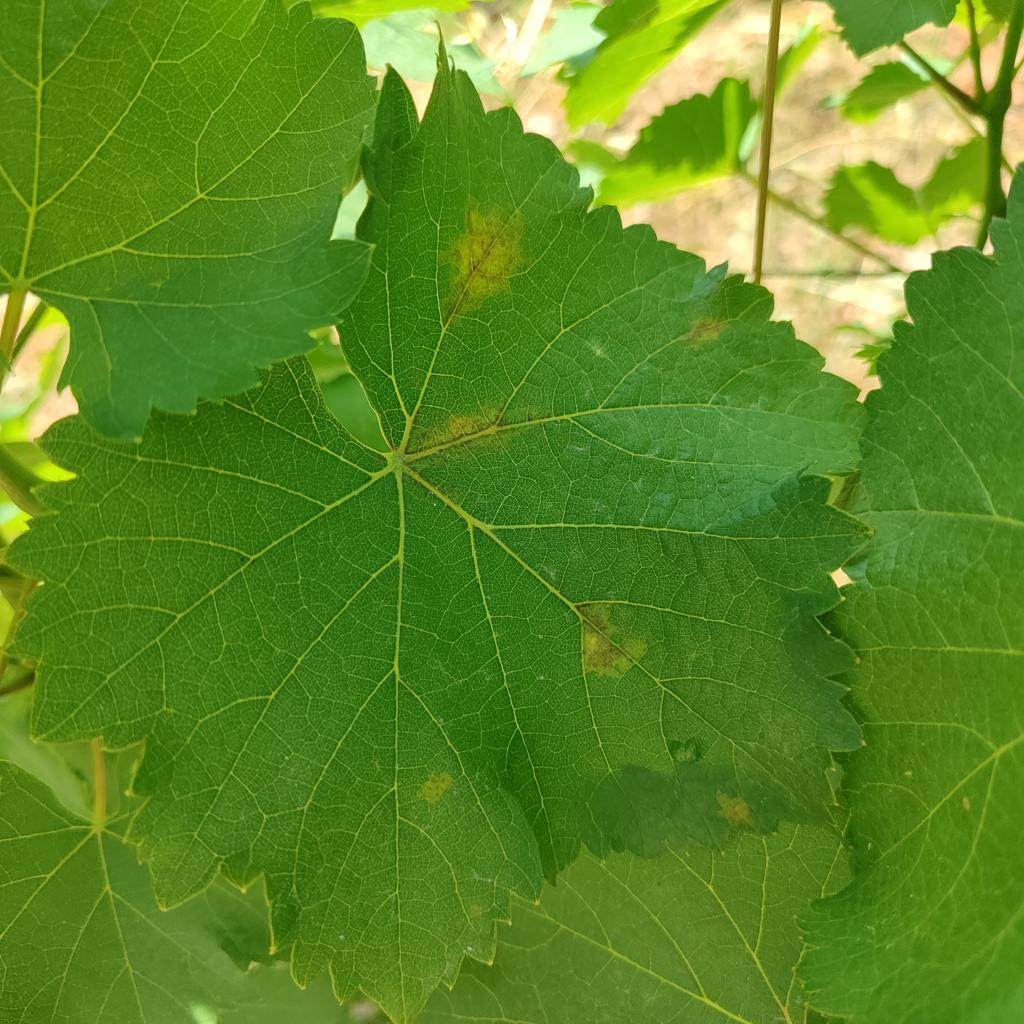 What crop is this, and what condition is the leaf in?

grapevine, downy mildew
